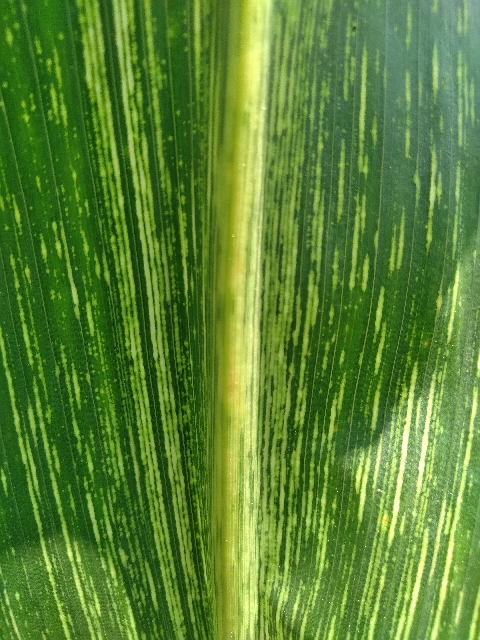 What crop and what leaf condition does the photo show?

maize, maize streak virus
